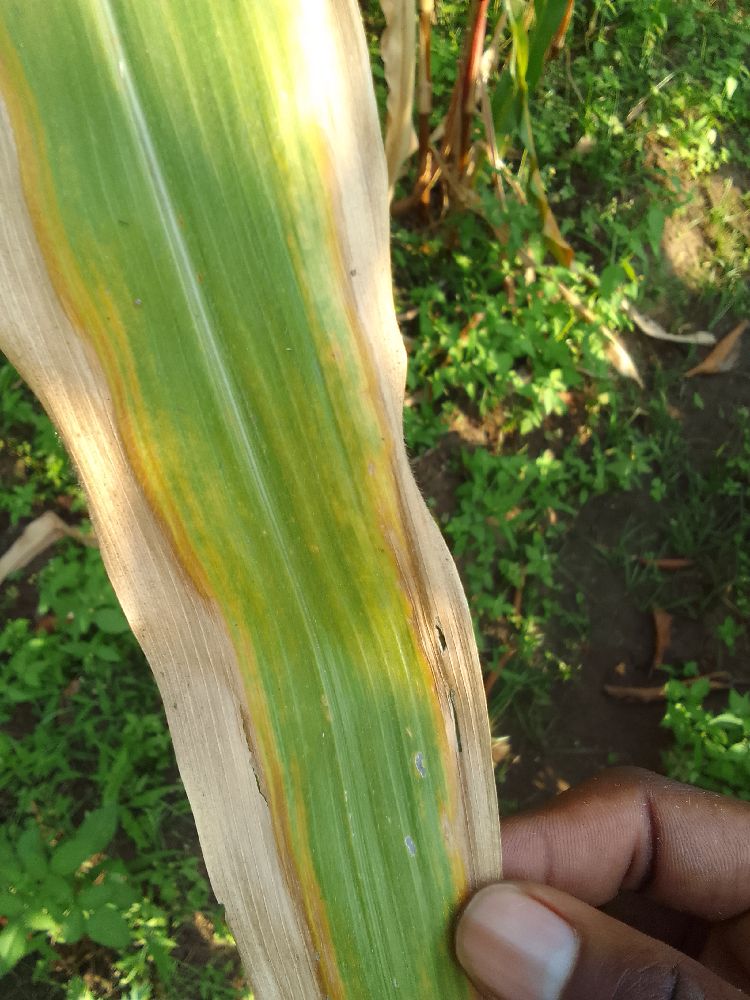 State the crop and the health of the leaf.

maize, maize lethal necrosis
